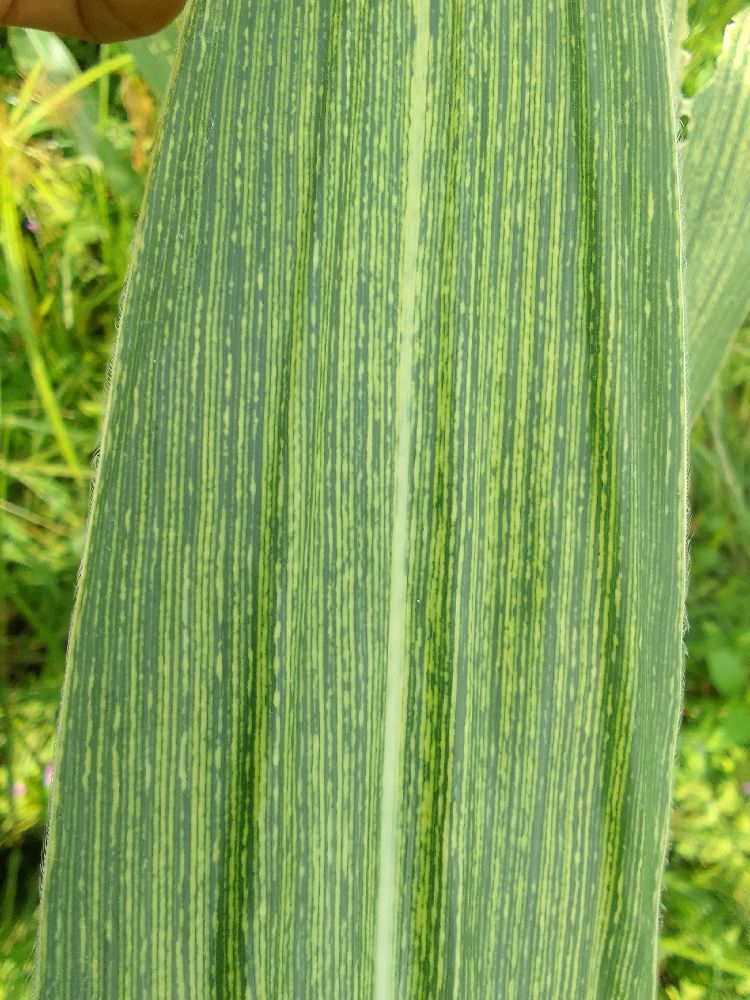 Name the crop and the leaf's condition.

maize, maize streak virus
